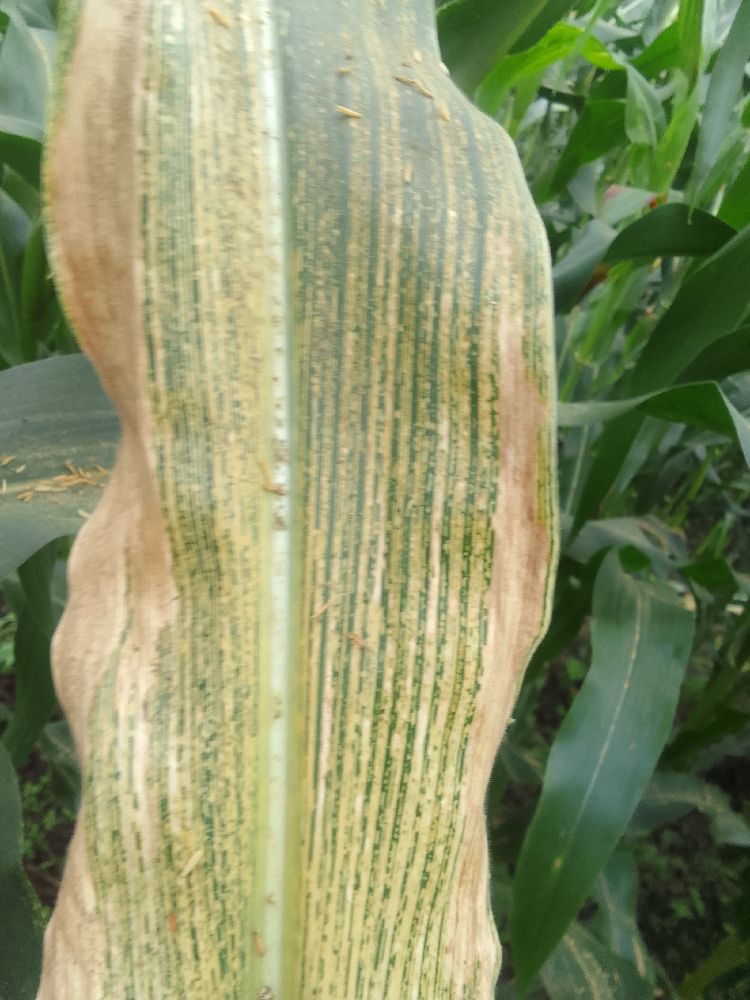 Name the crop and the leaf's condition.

maize, maize streak virus
